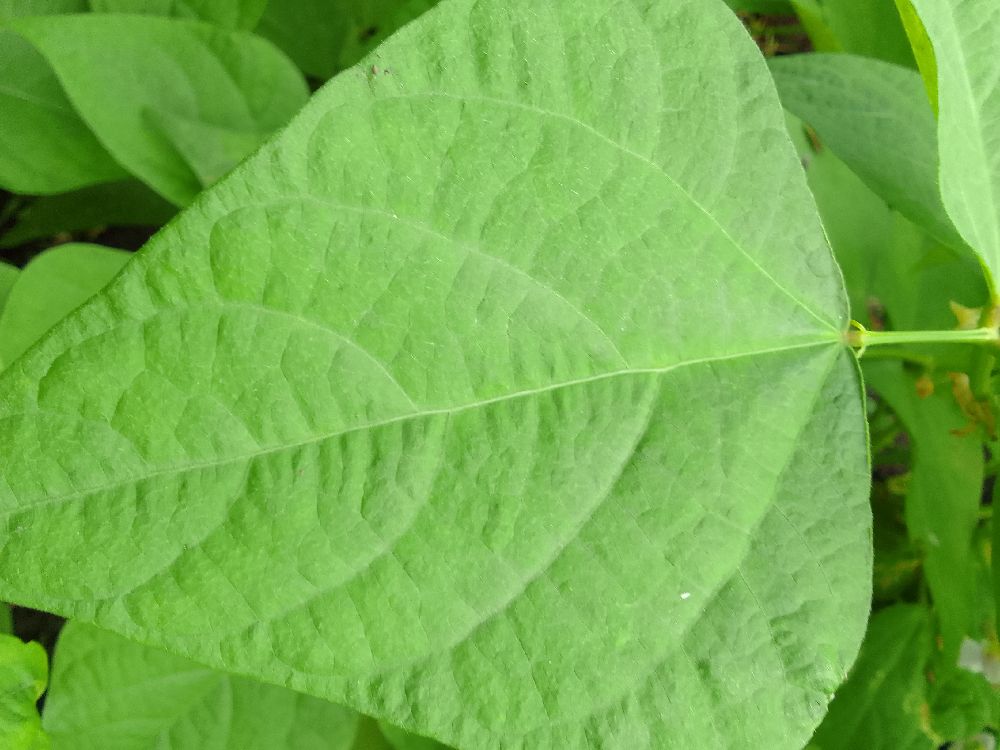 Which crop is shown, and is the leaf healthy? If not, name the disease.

common bean, healthy
